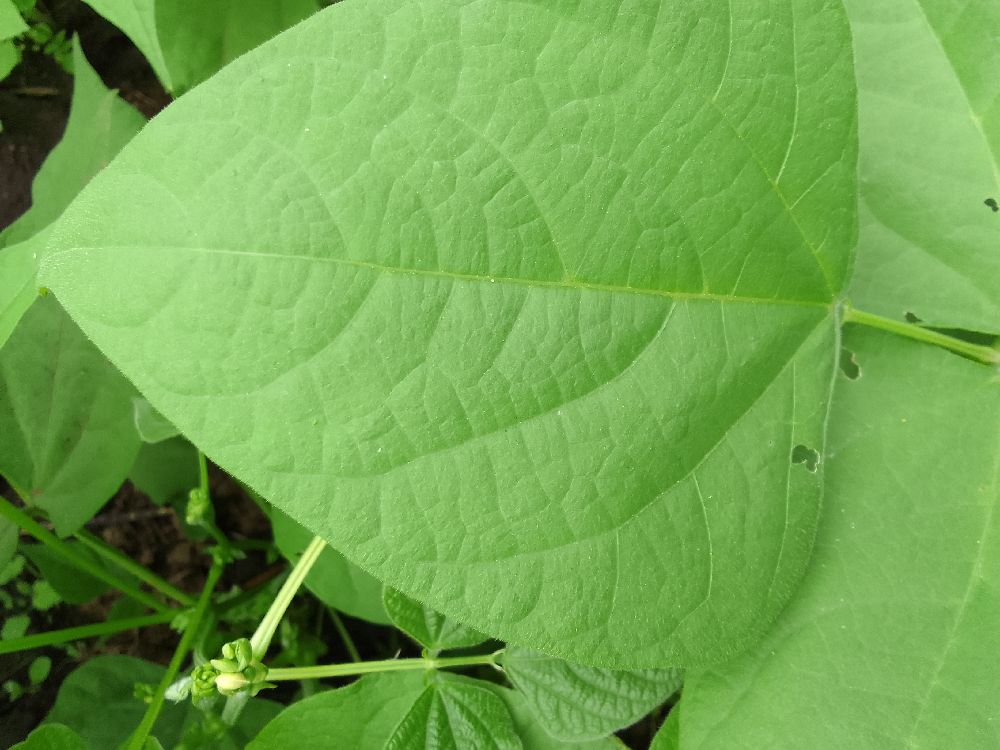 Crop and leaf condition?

common bean, healthy
